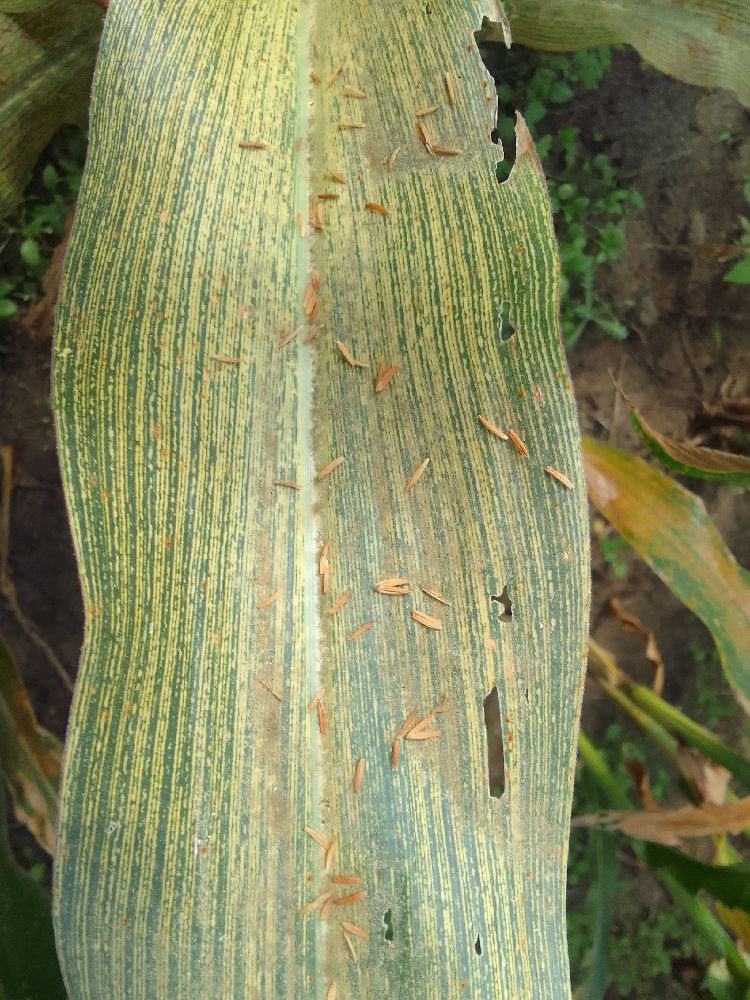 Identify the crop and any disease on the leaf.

maize, maize streak virus
